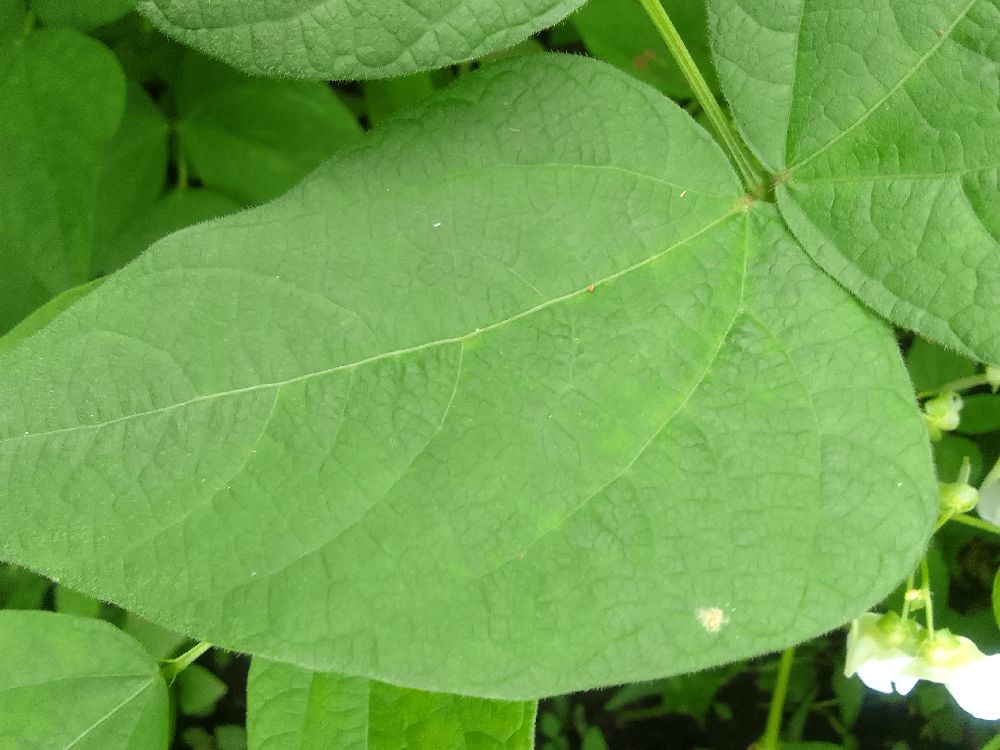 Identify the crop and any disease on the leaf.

common bean, healthy
